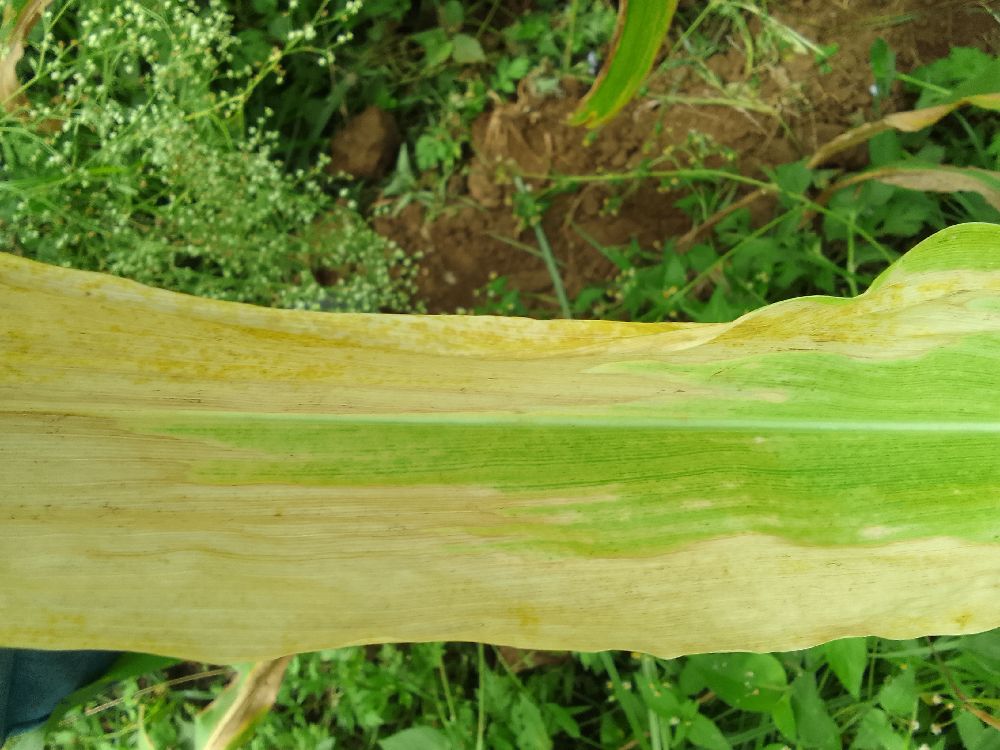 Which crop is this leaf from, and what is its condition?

maize, maize lethal necrosis
